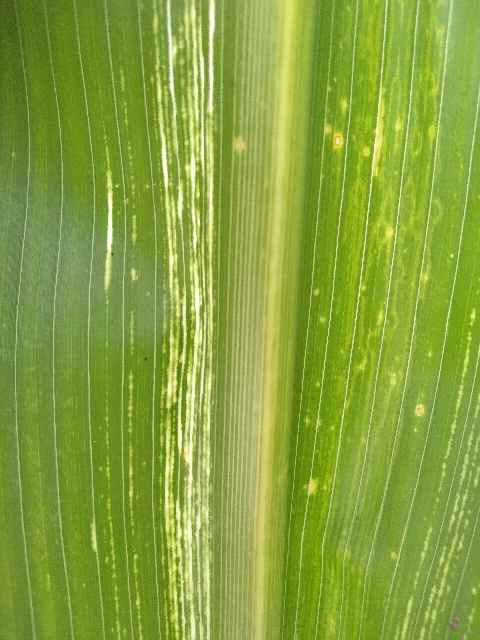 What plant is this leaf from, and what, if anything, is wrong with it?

maize, maize streak virus
